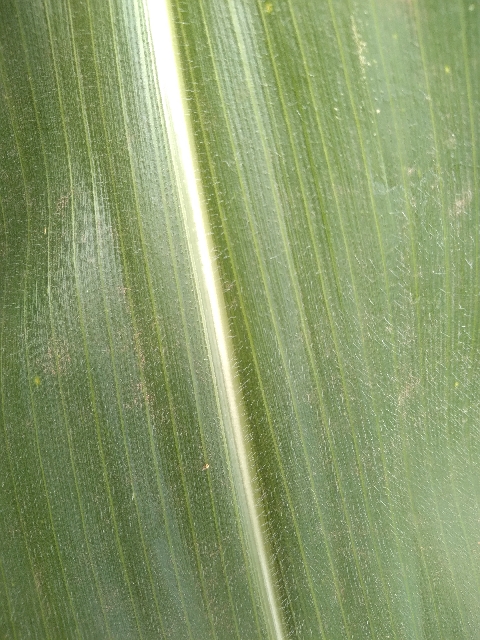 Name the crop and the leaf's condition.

maize, healthy
